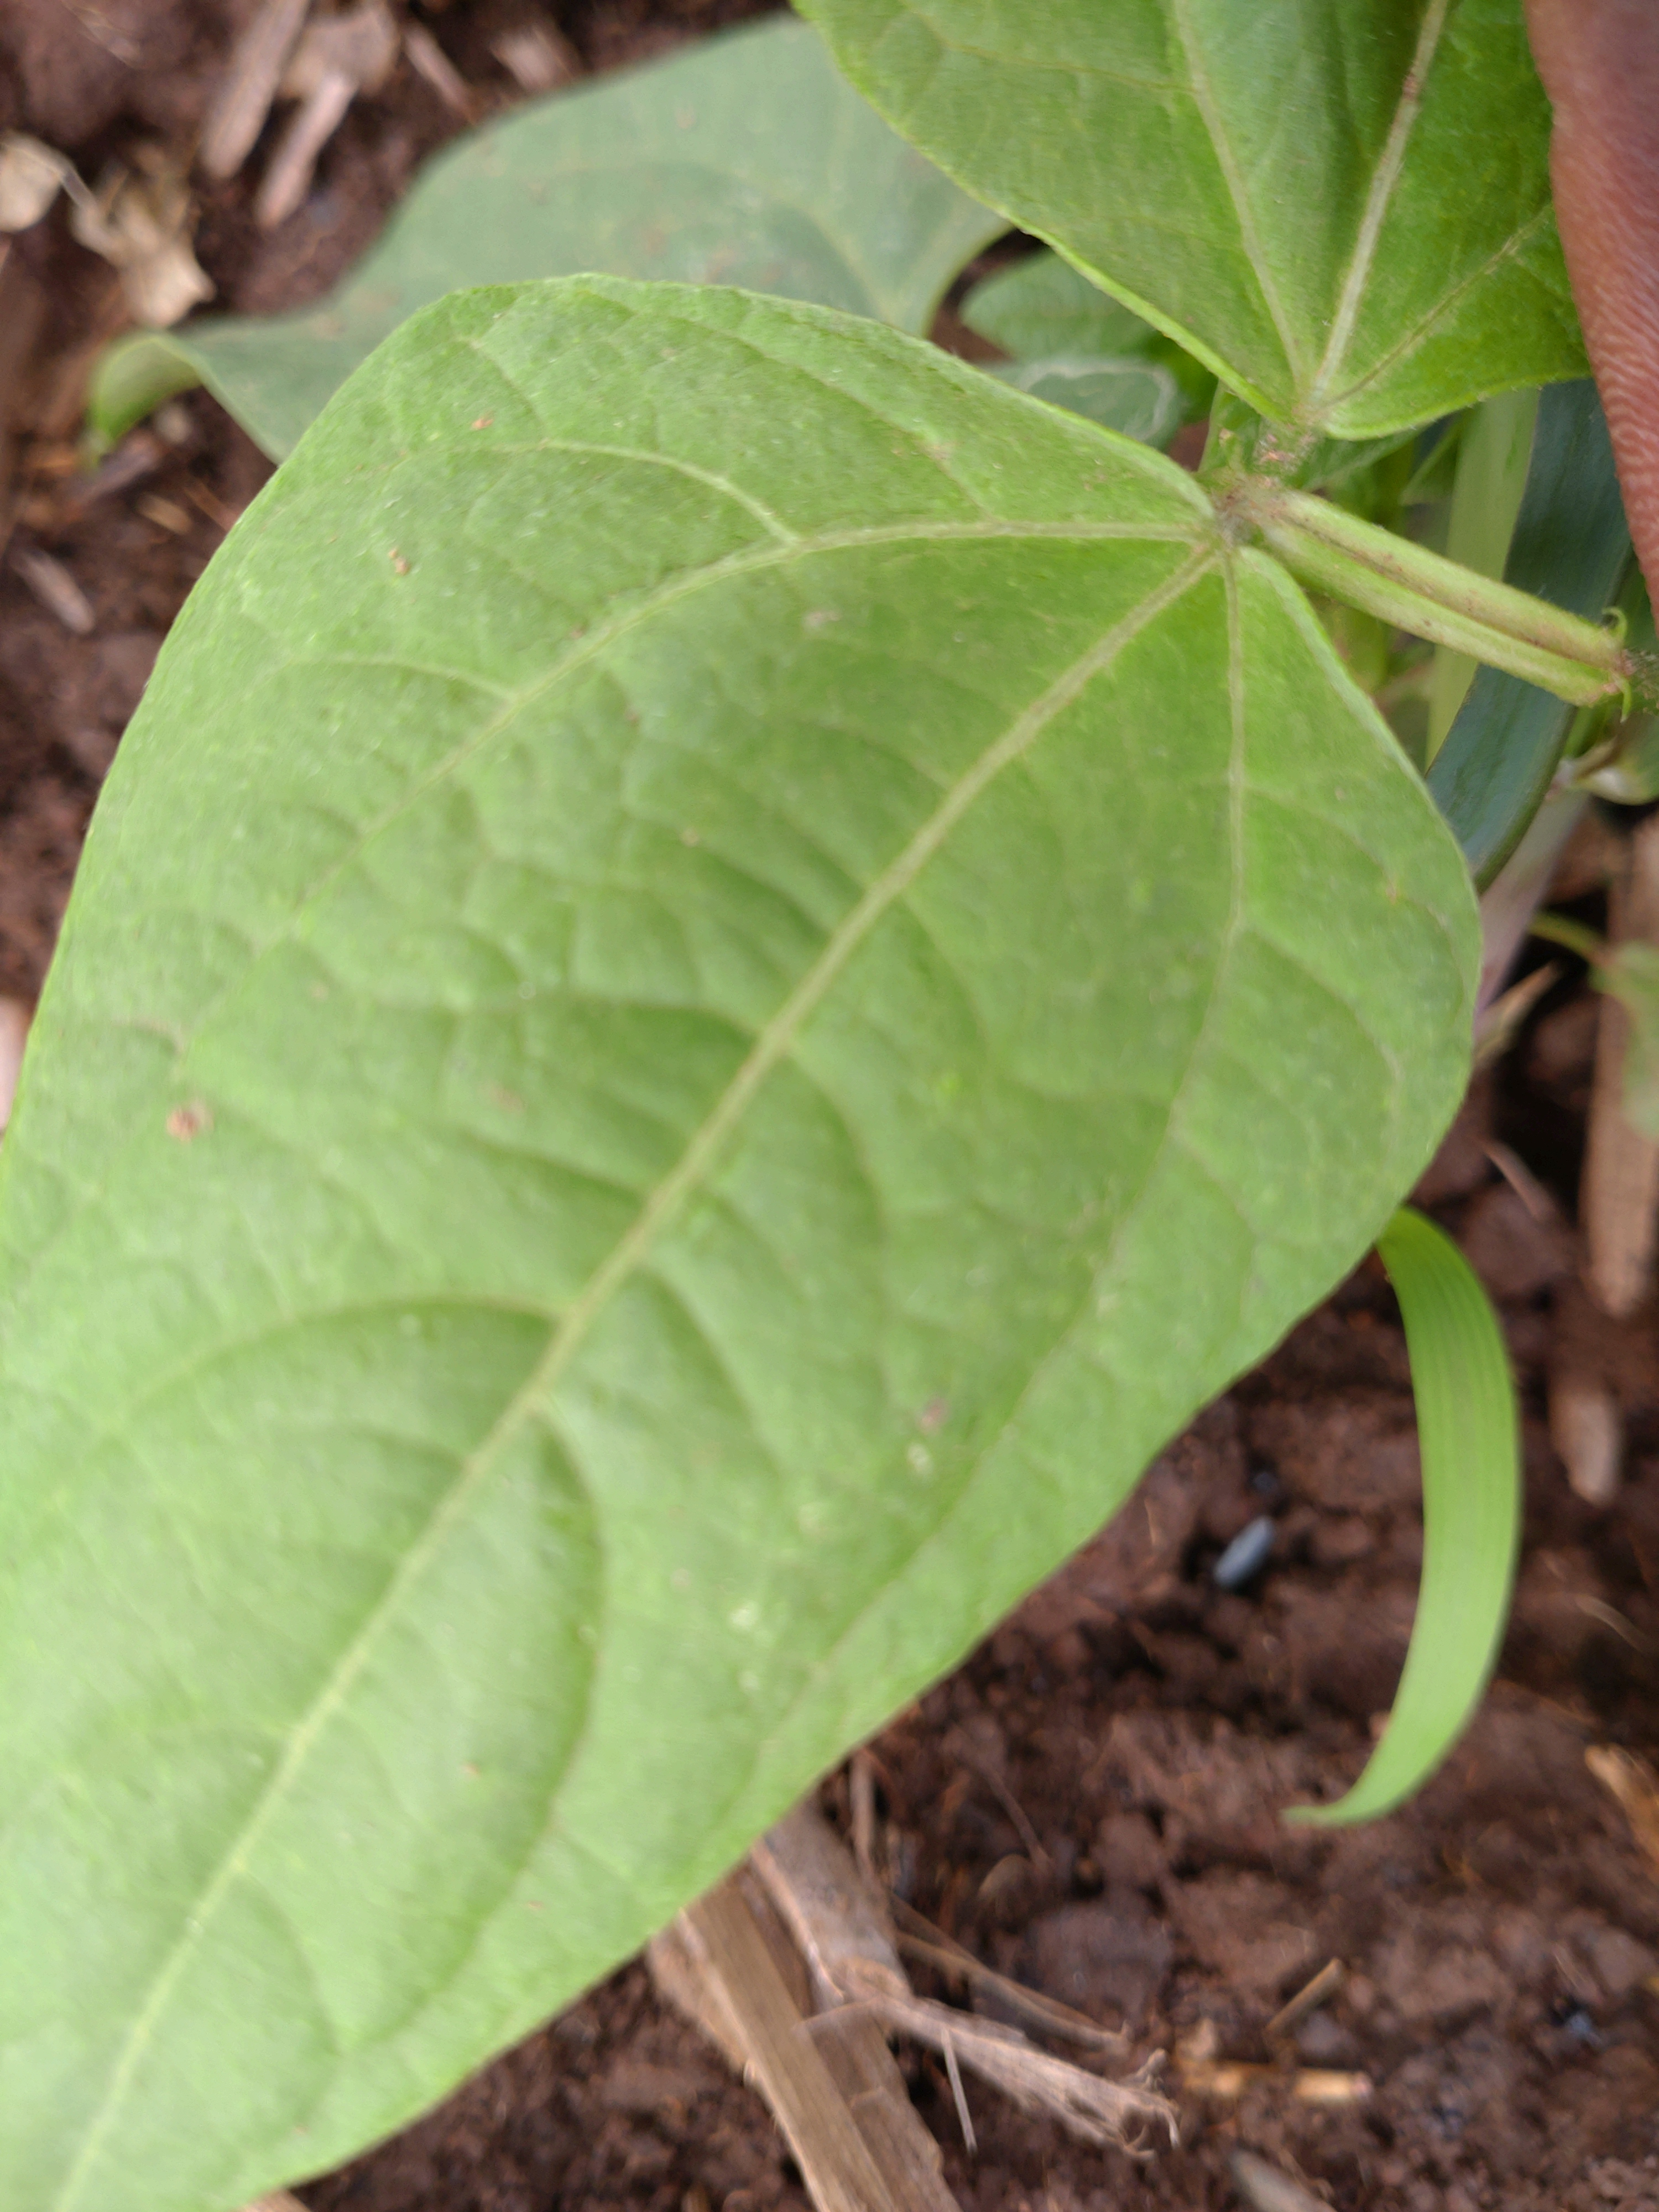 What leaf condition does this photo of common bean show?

healthy
